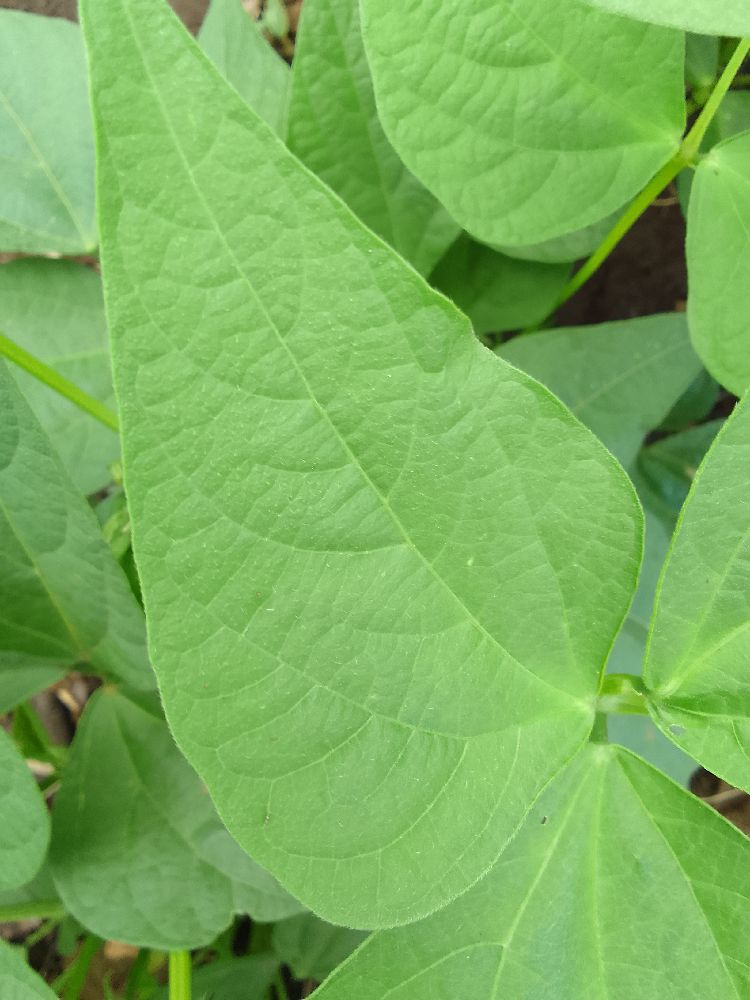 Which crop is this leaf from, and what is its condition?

common bean, healthy
